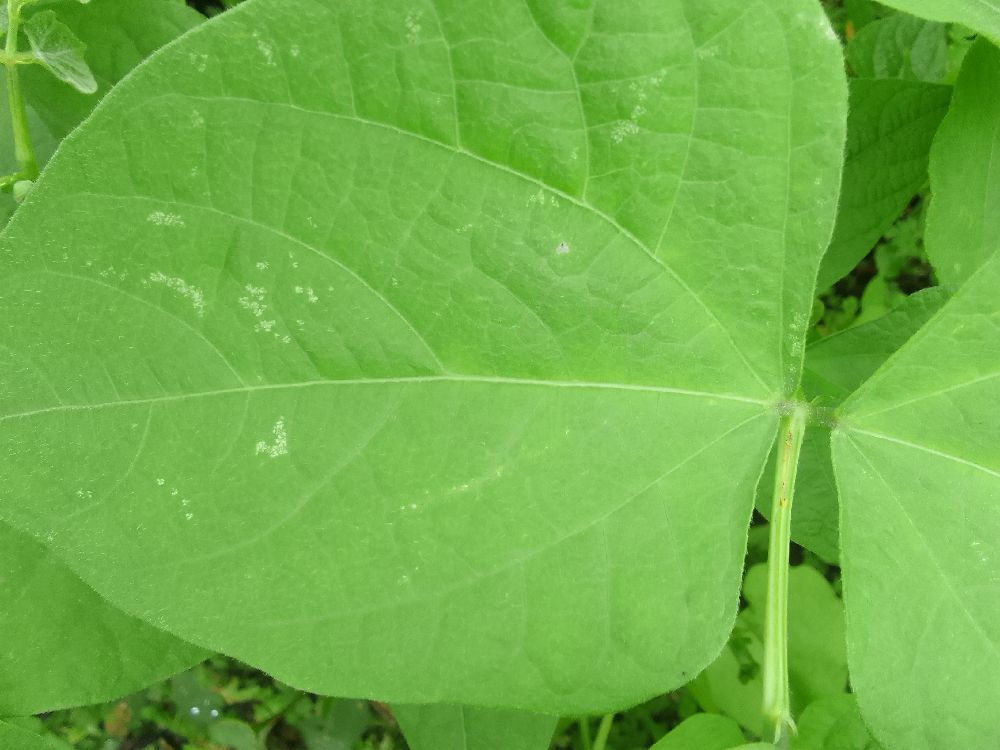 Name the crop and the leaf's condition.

common bean, healthy
